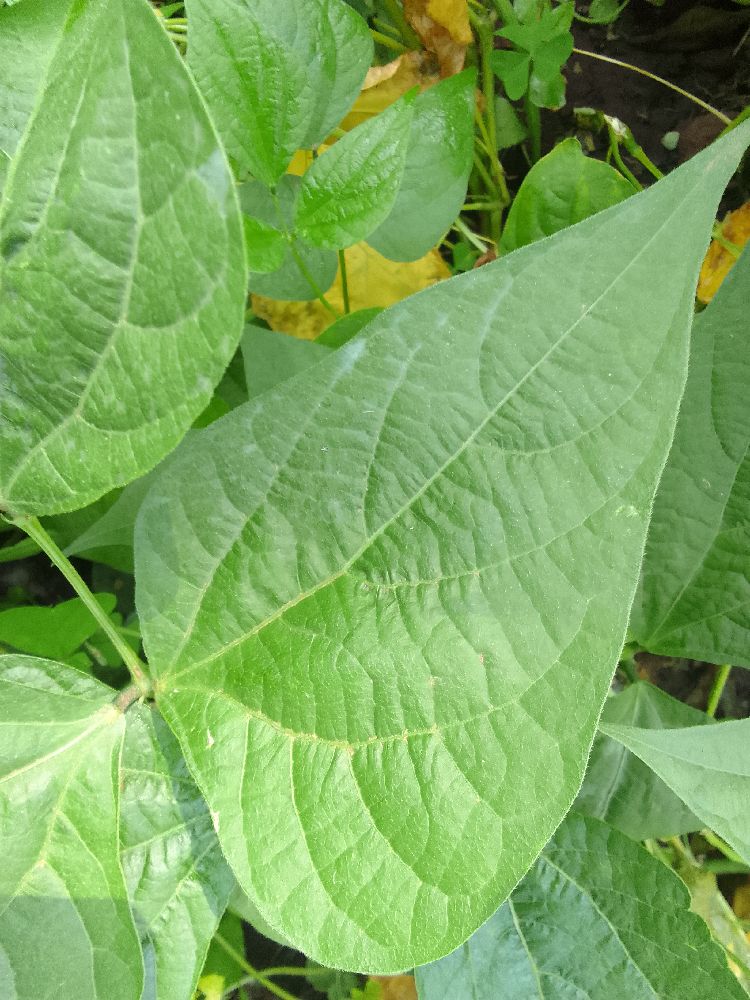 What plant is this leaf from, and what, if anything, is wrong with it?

common bean, healthy
